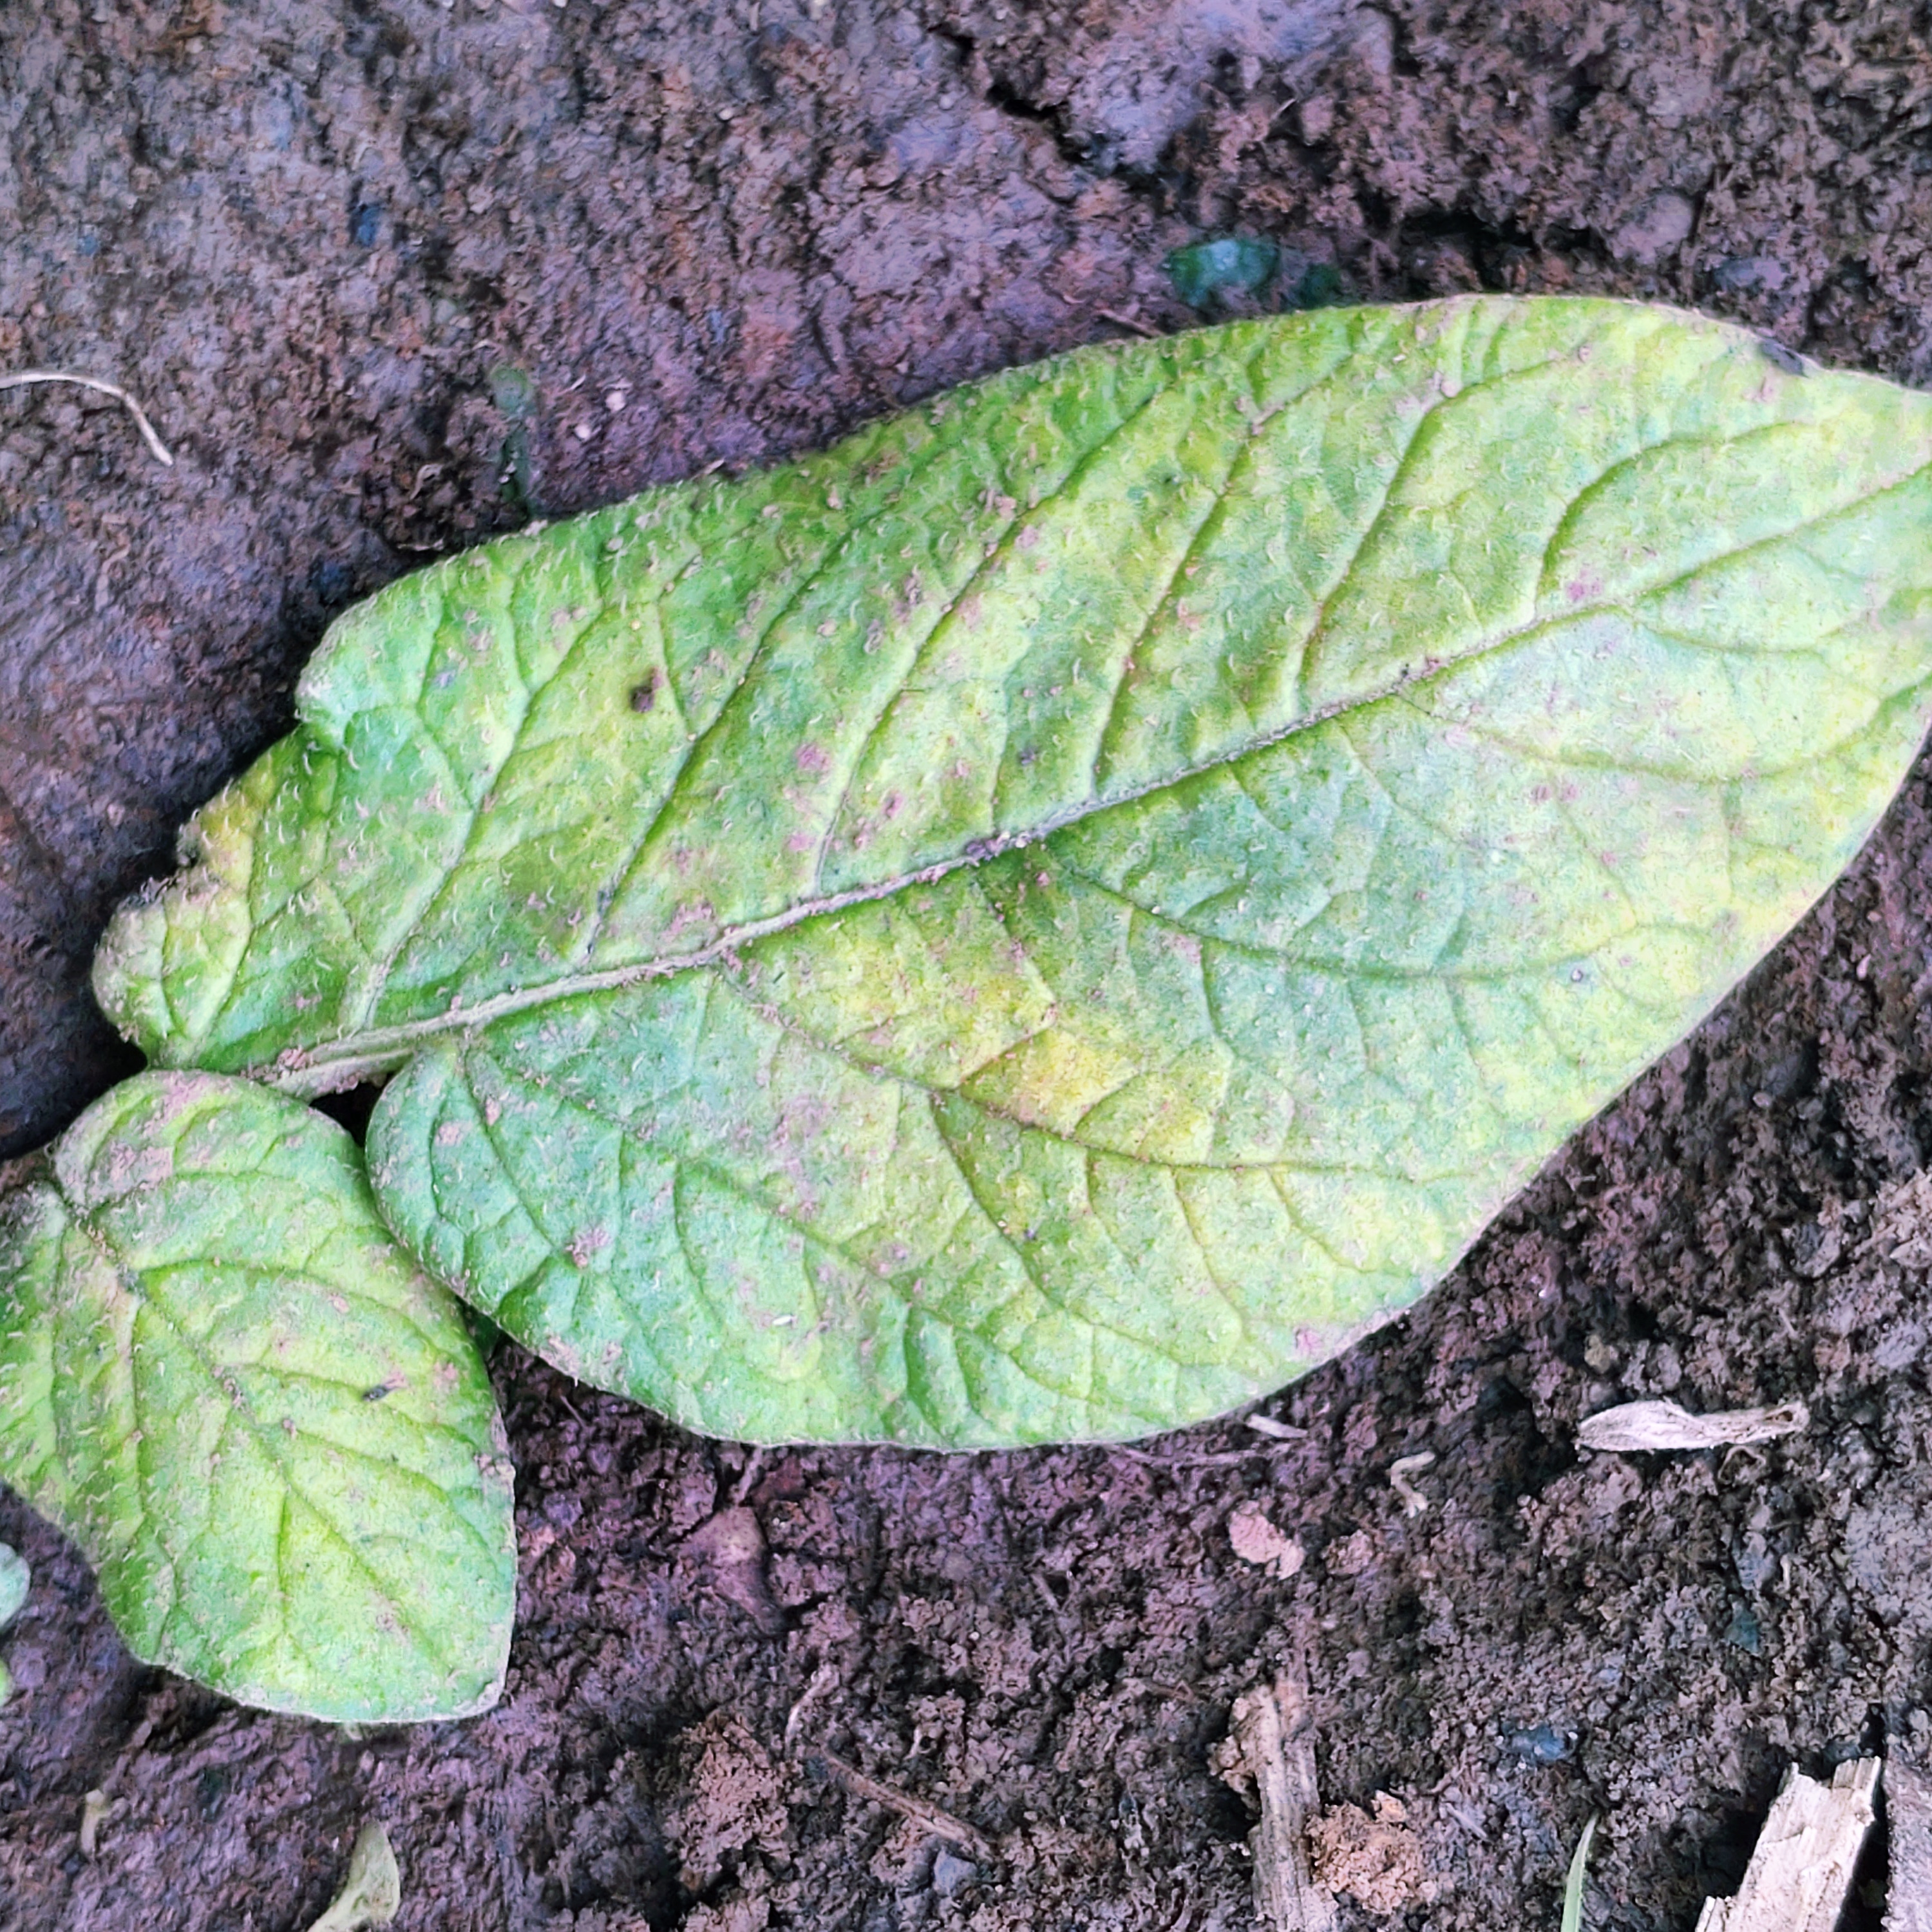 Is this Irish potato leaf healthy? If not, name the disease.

late blight
